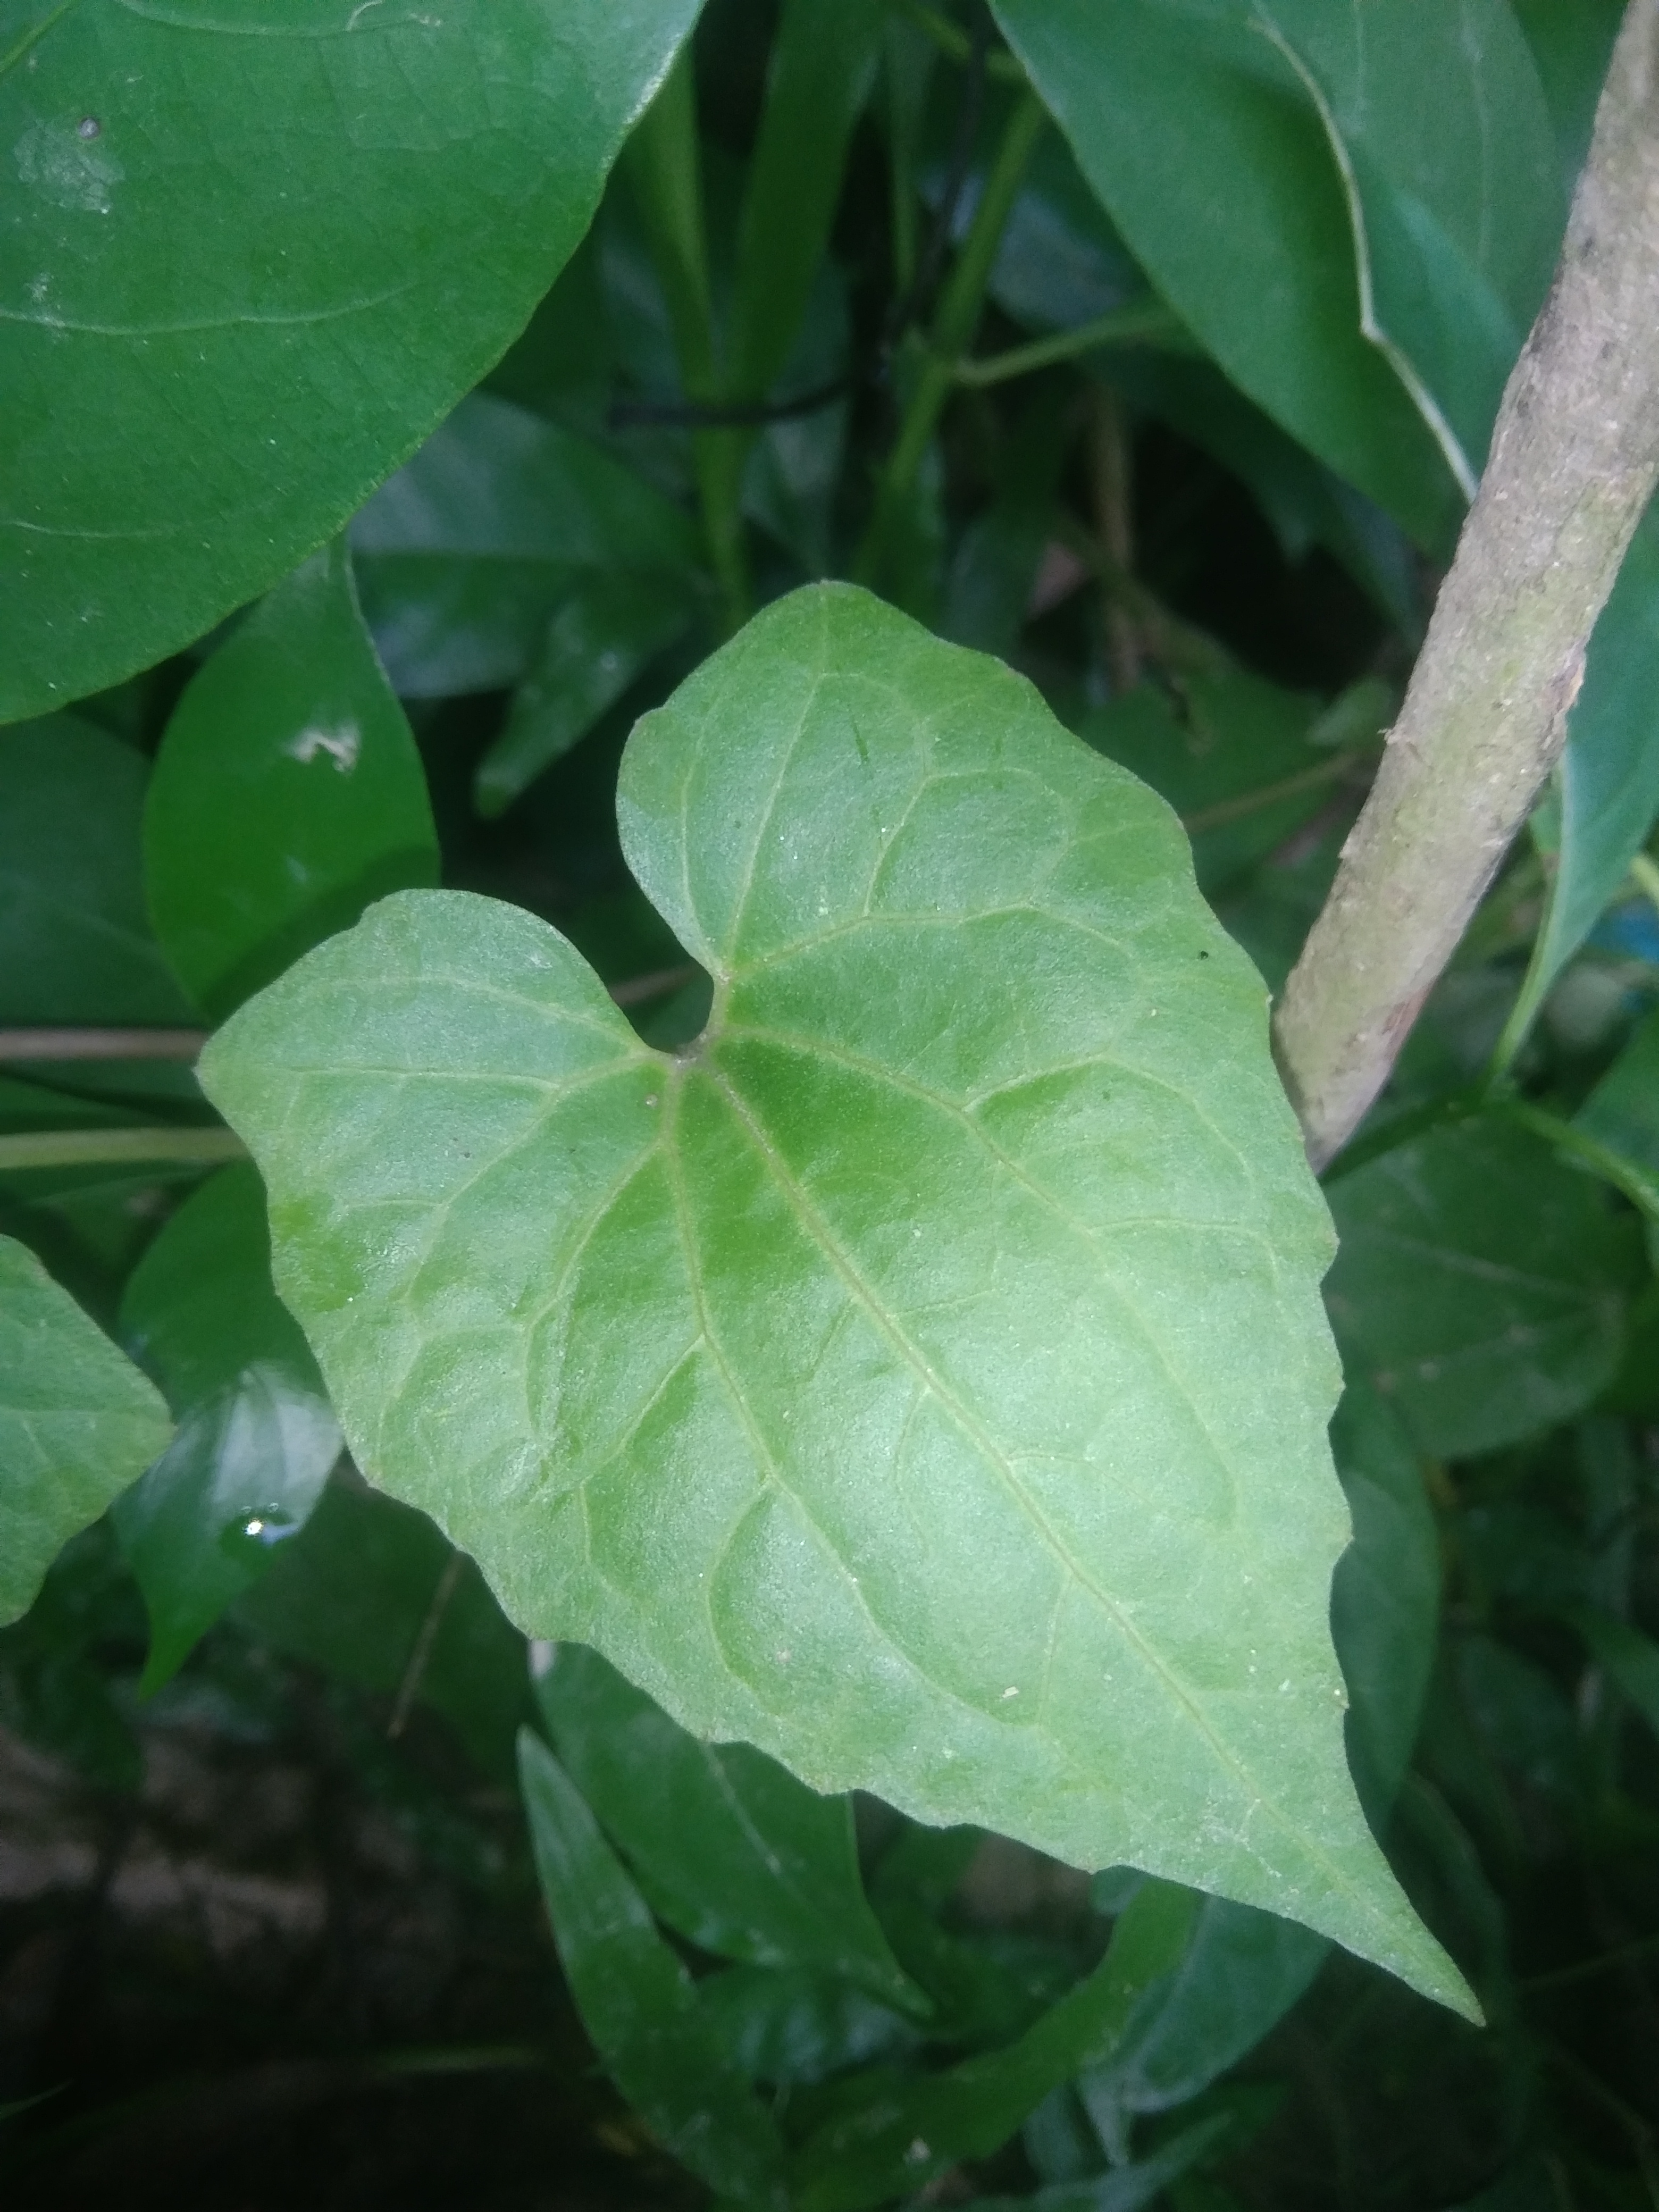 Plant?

bitter vine
